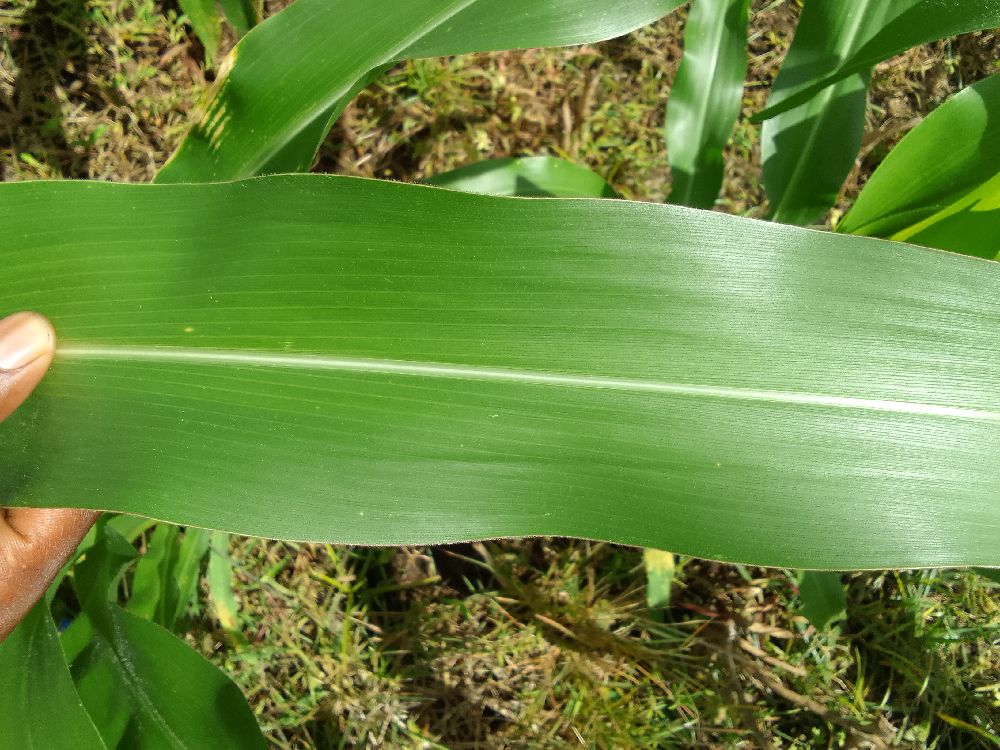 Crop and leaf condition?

maize, healthy
